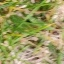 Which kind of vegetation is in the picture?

grass
